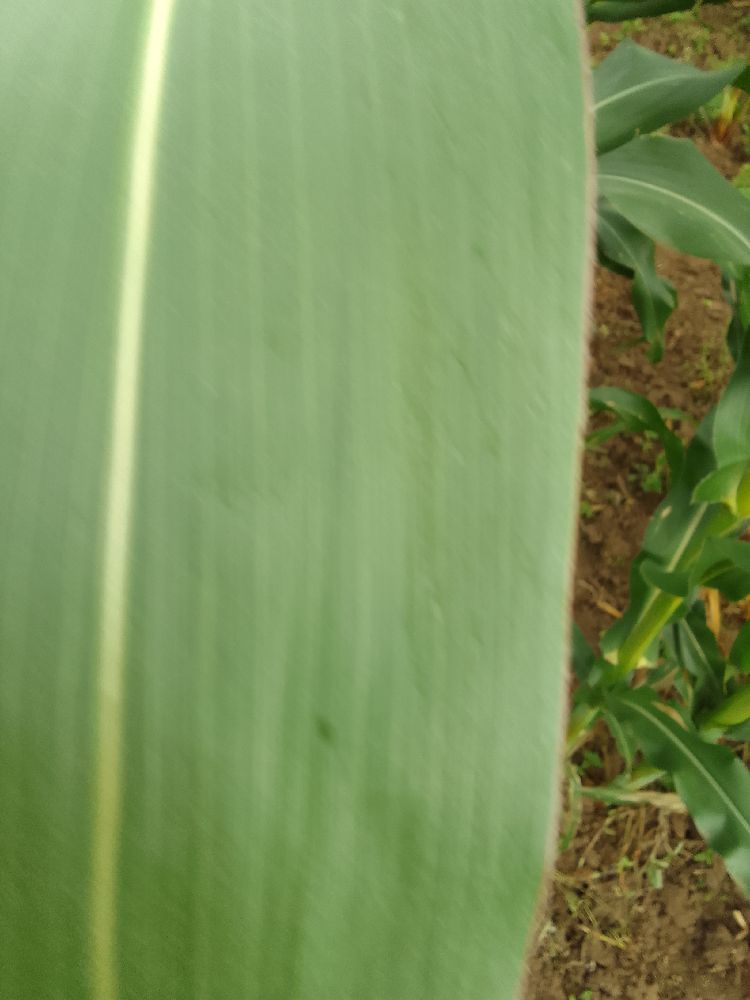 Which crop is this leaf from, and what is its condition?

maize, healthy
